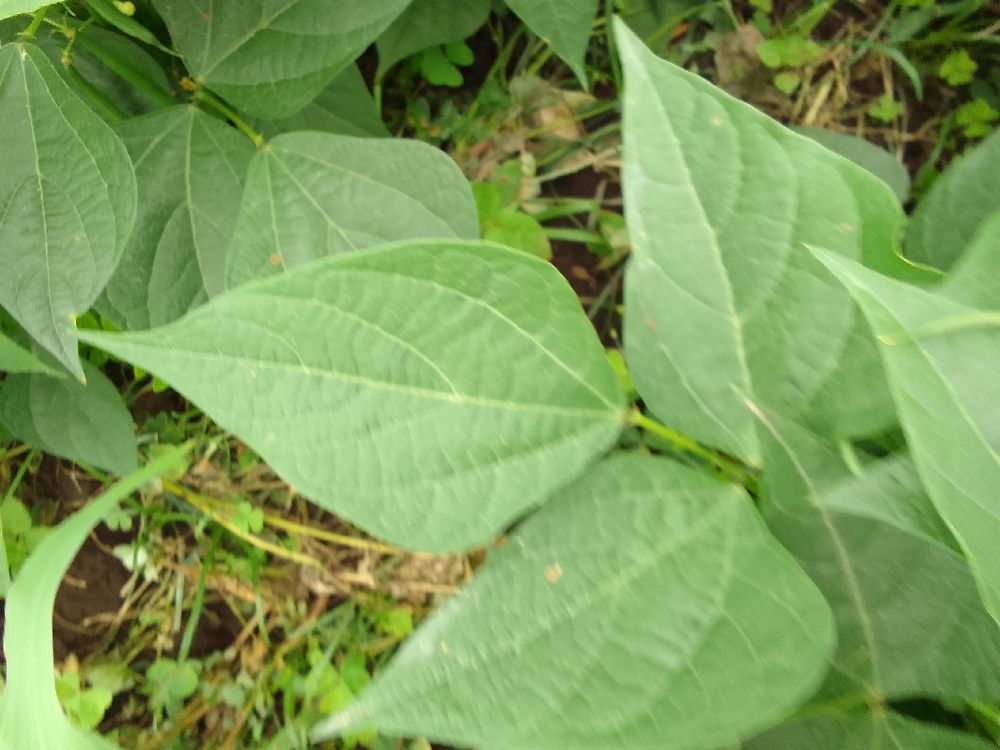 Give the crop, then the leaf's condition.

common bean, healthy
